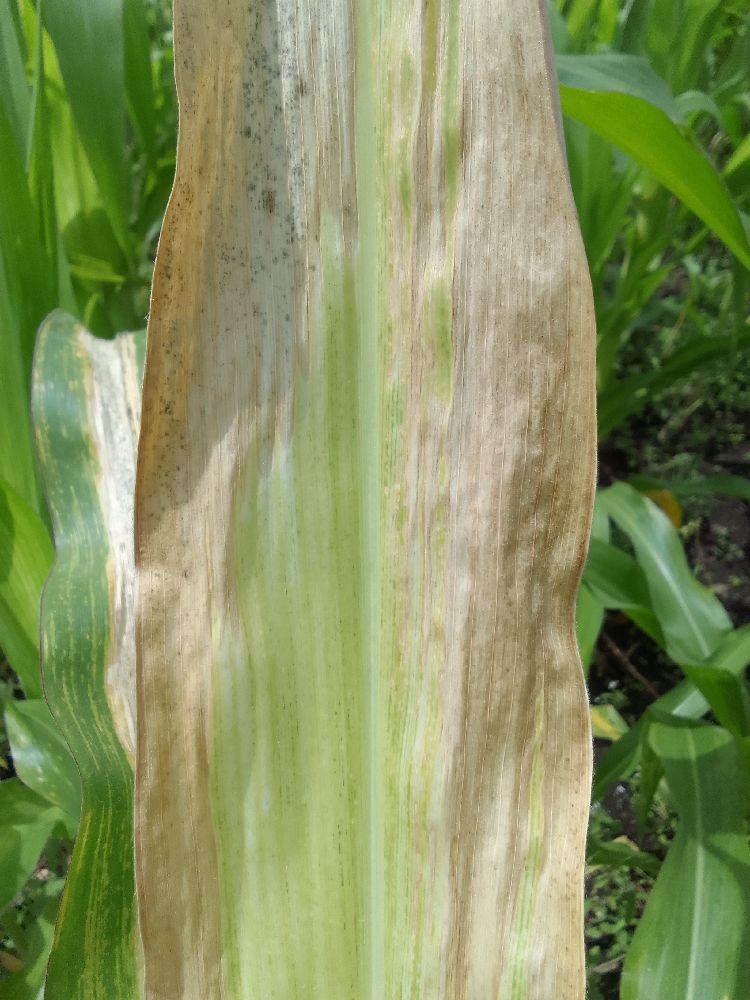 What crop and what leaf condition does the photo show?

maize, maize lethal necrosis
